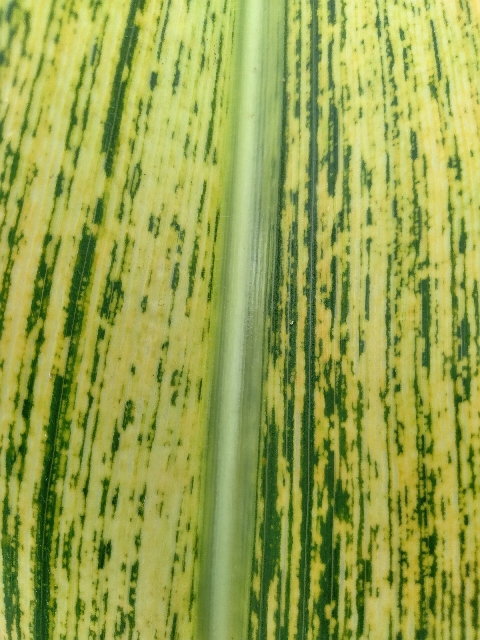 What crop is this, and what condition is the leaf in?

maize, maize streak virus
